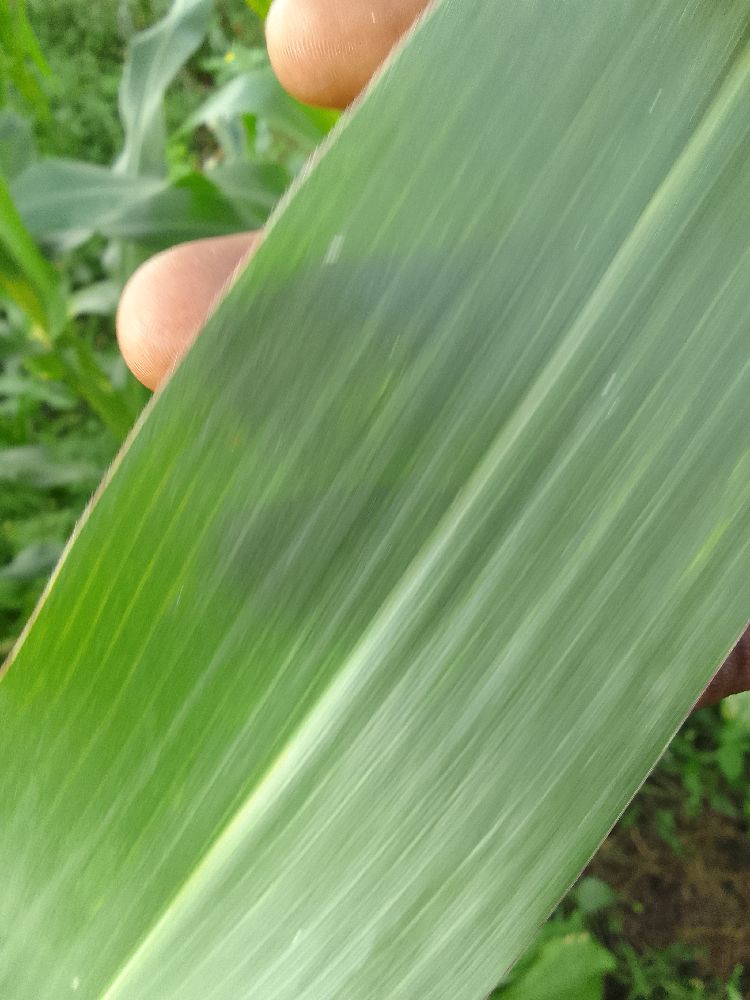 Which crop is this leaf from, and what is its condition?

maize, healthy
